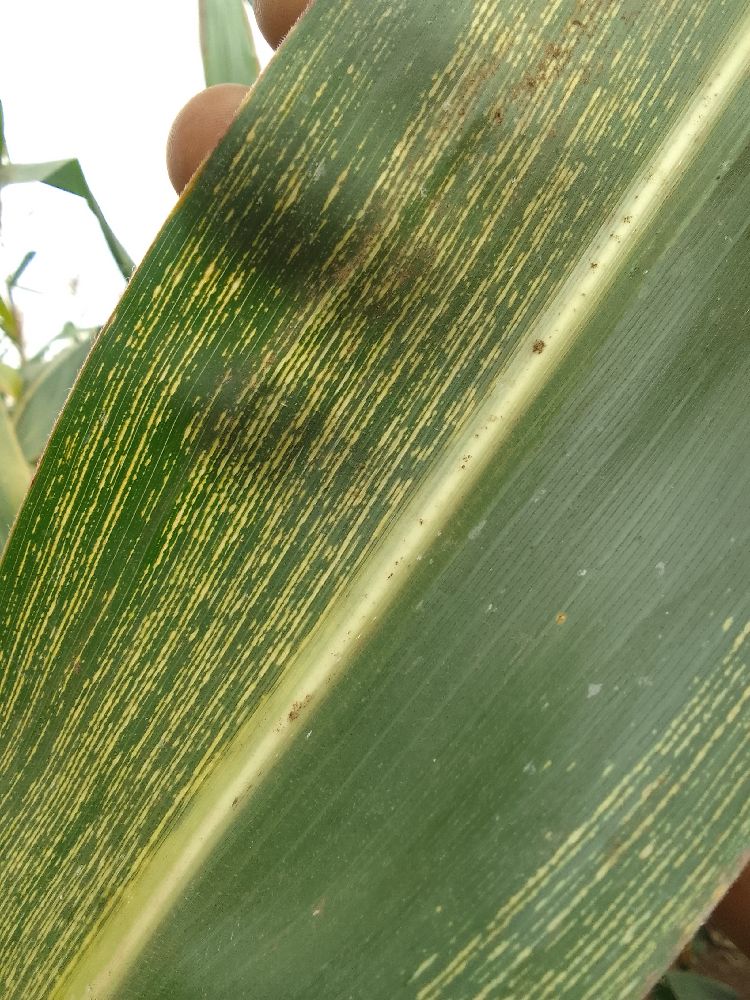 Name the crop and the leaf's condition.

maize, maize streak virus
